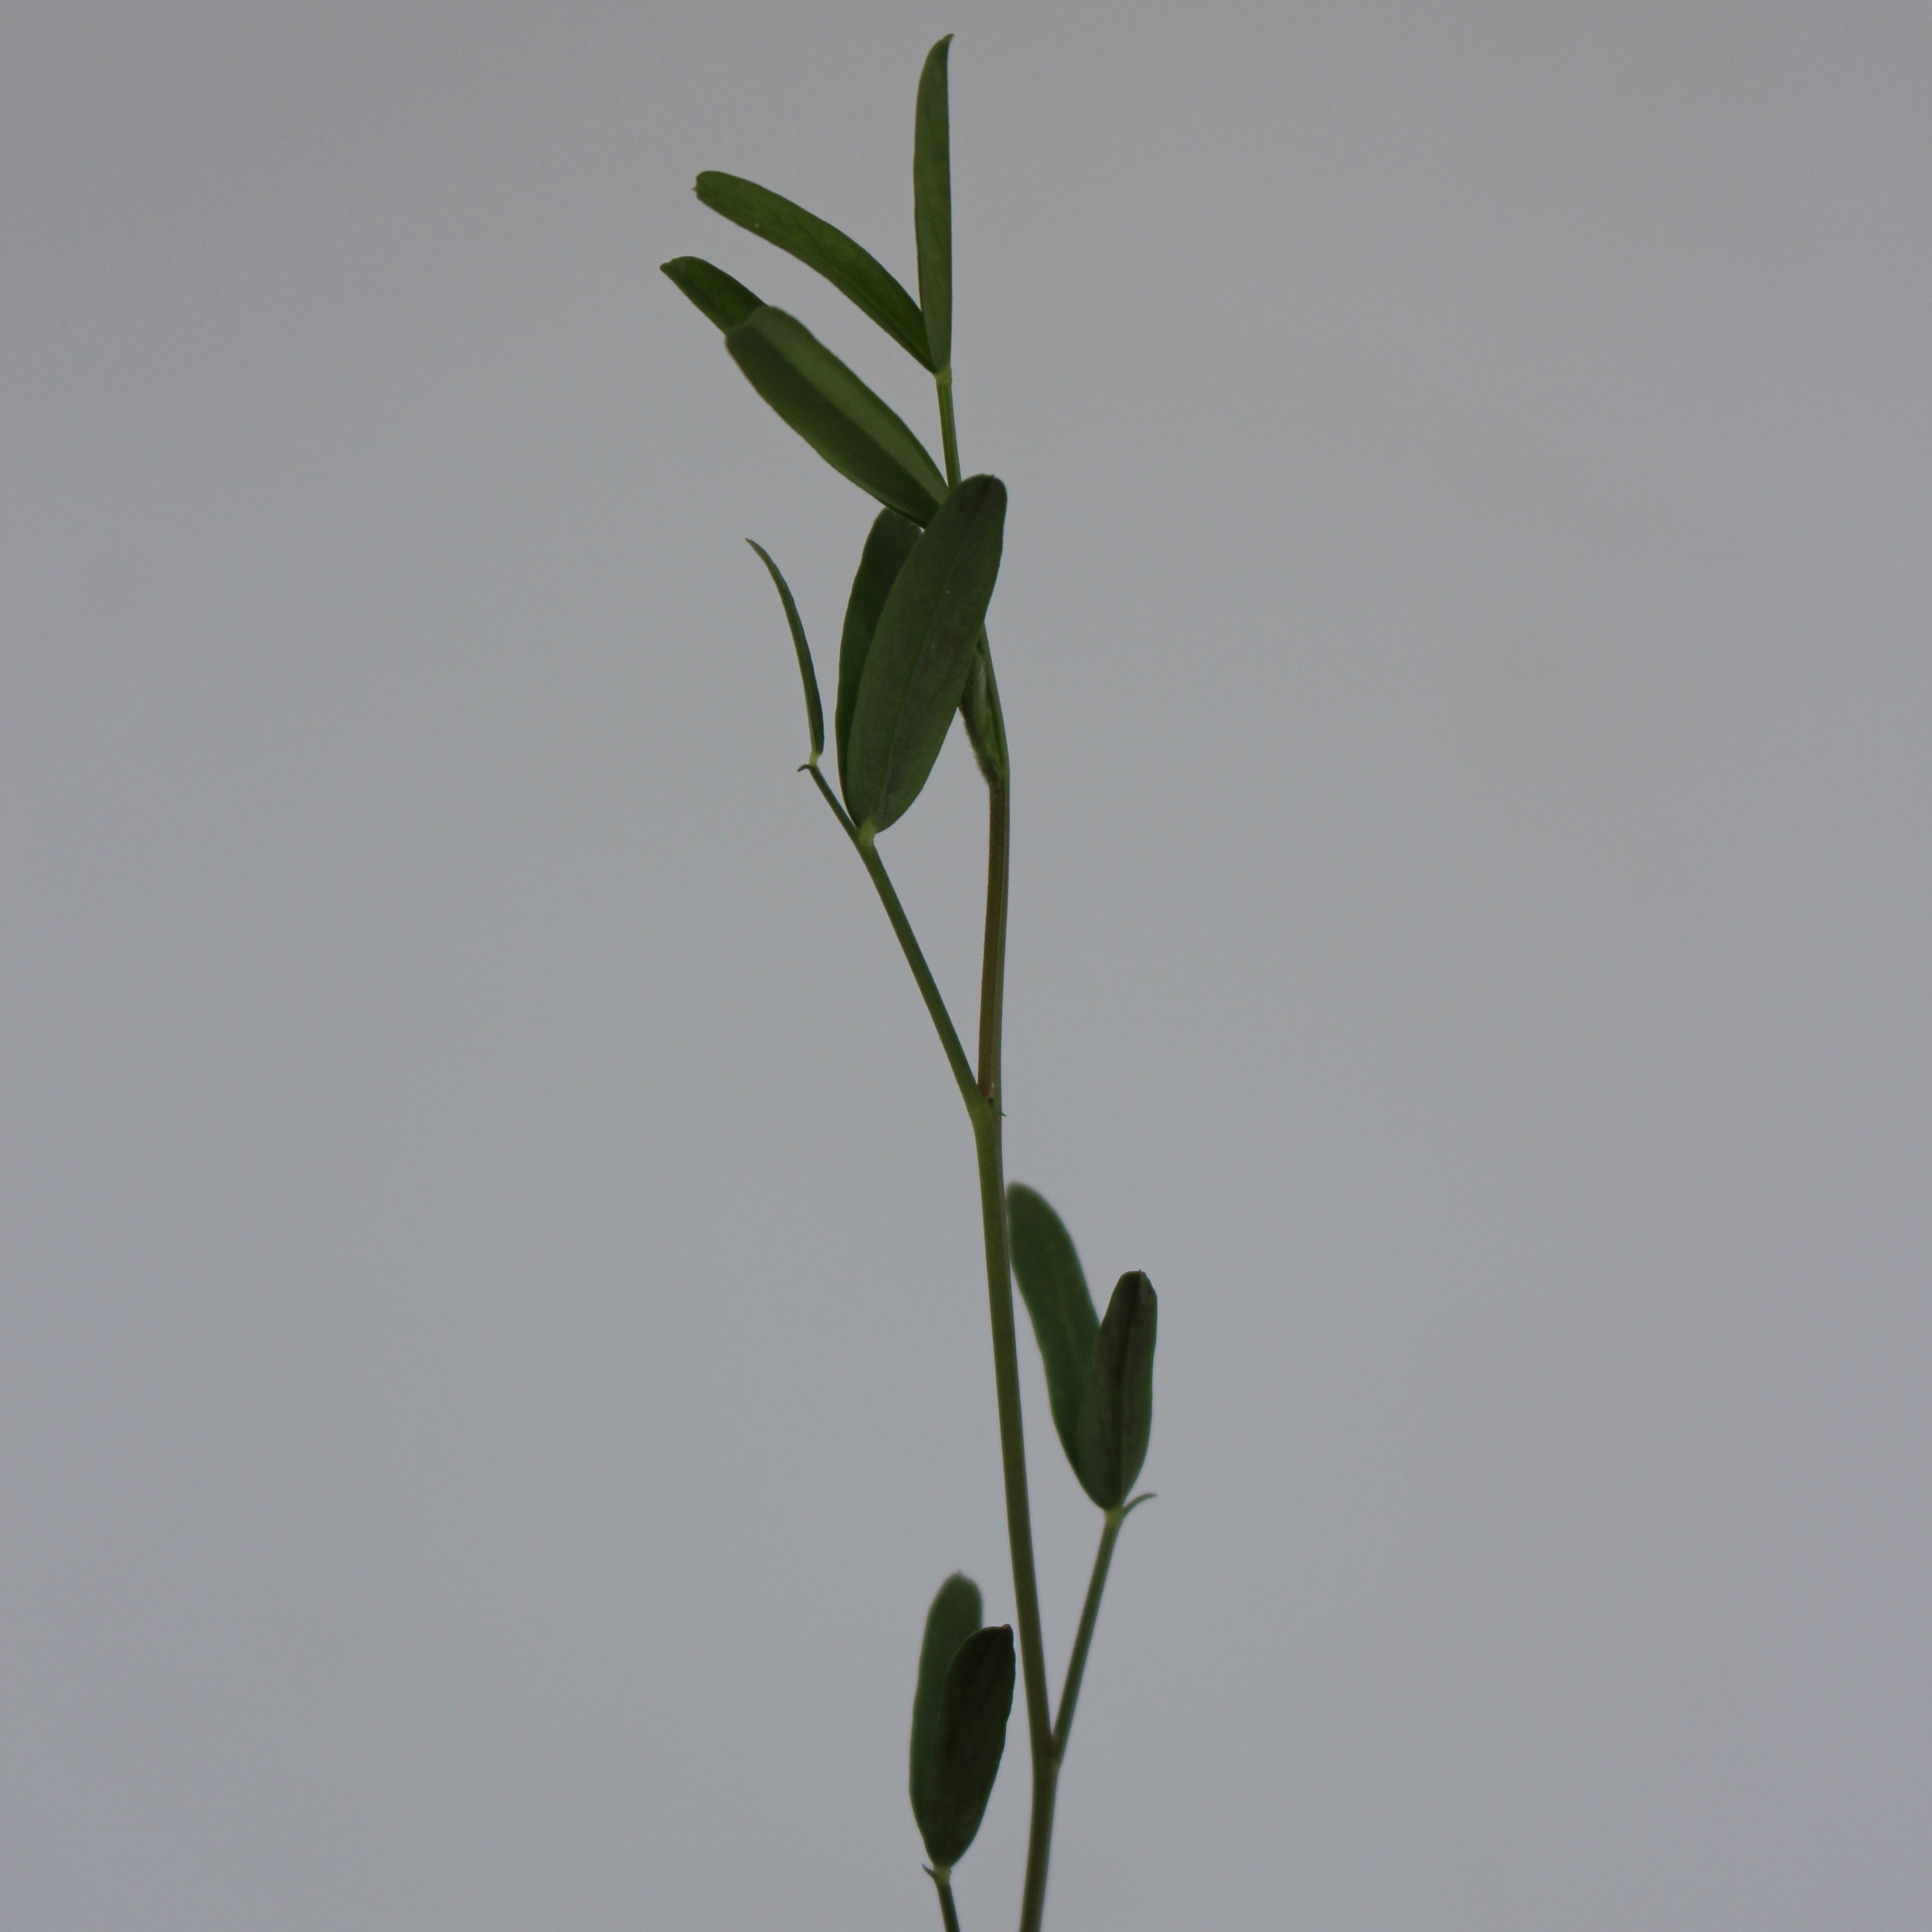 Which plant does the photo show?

Vicia sativa
